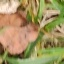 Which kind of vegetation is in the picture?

grass
